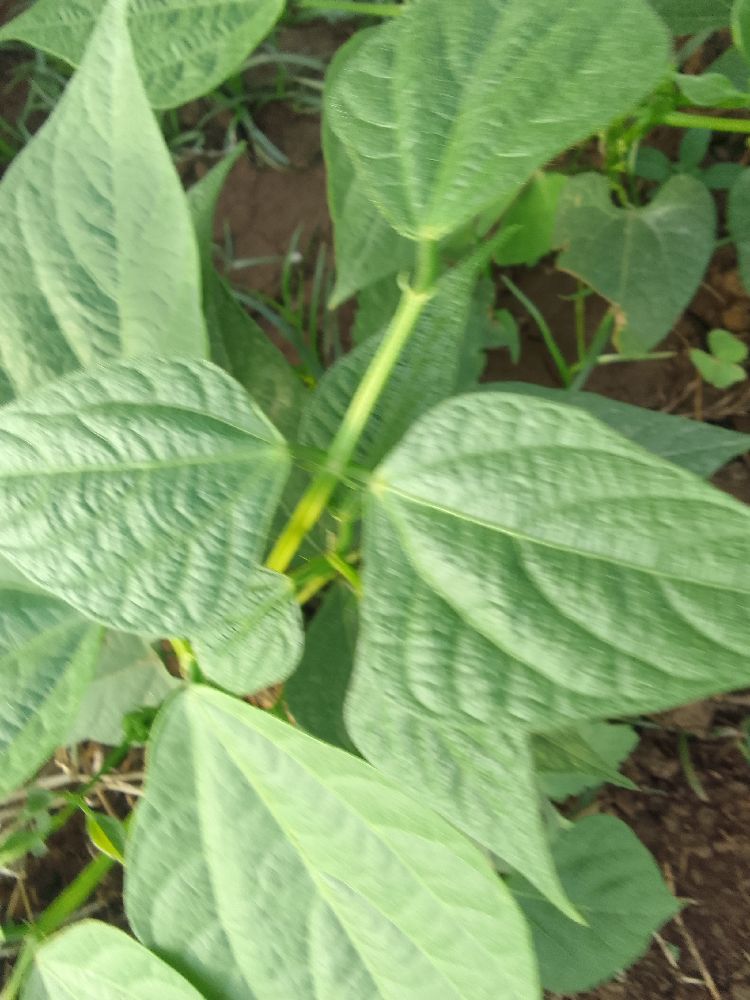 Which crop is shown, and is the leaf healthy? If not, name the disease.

common bean, healthy
